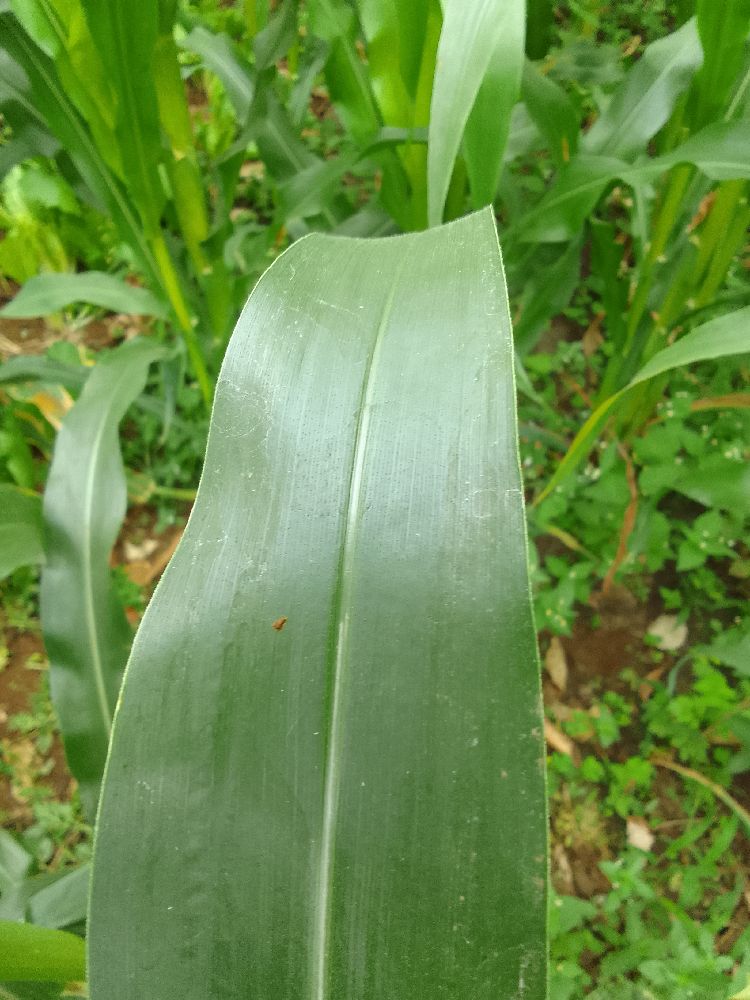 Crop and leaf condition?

maize, healthy
